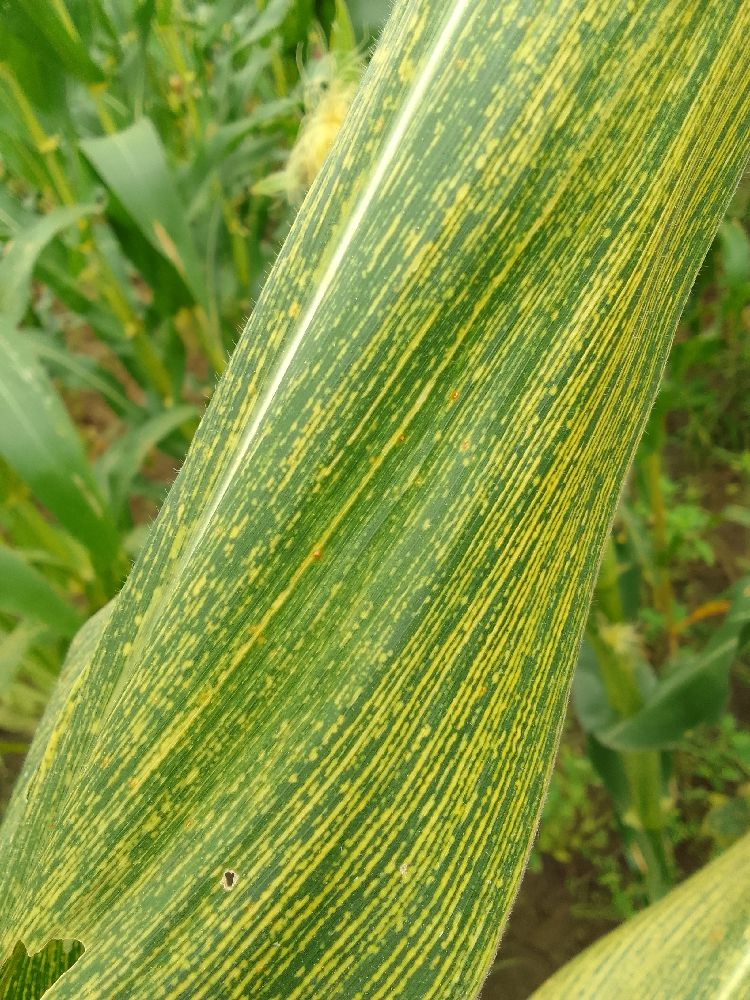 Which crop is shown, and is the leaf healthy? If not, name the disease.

maize, maize streak virus
